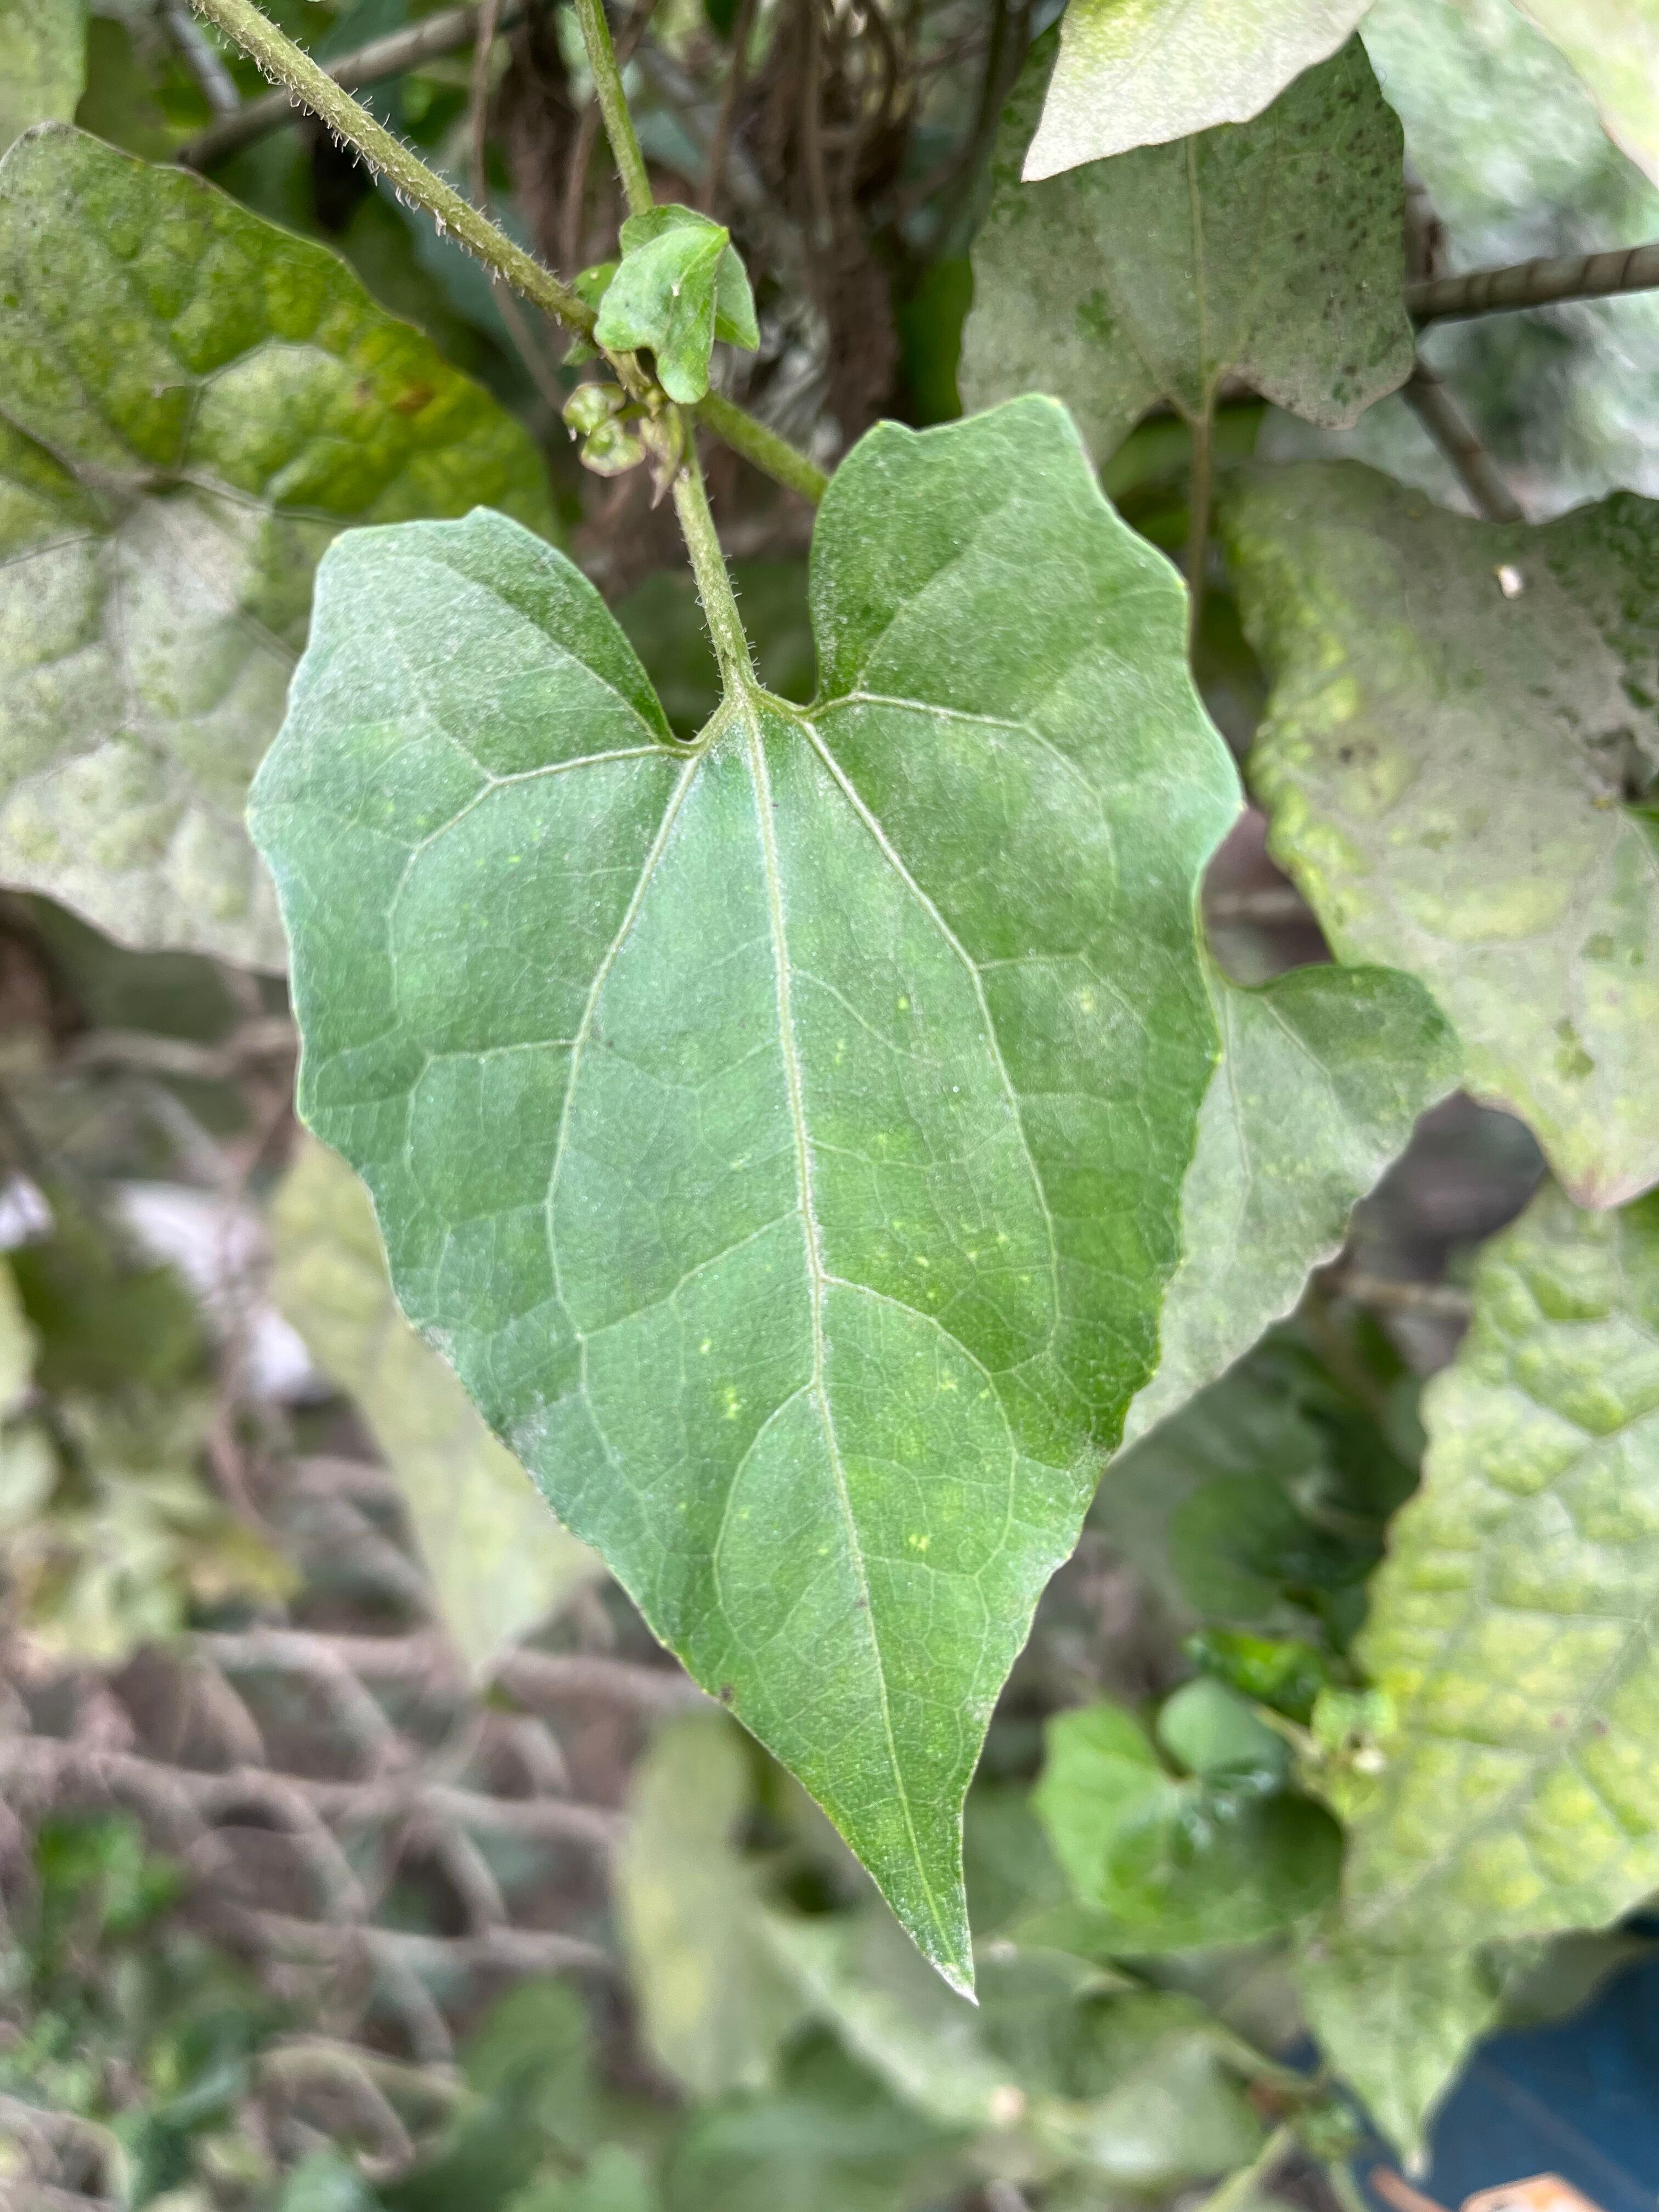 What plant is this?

bitter vine
